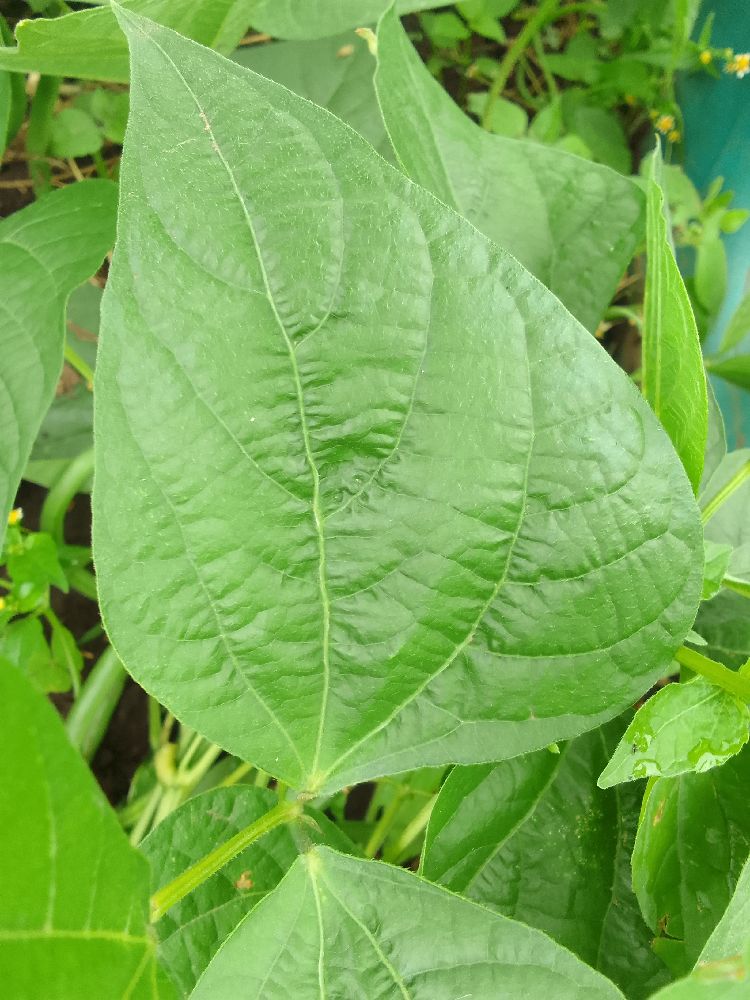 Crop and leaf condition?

common bean, healthy
